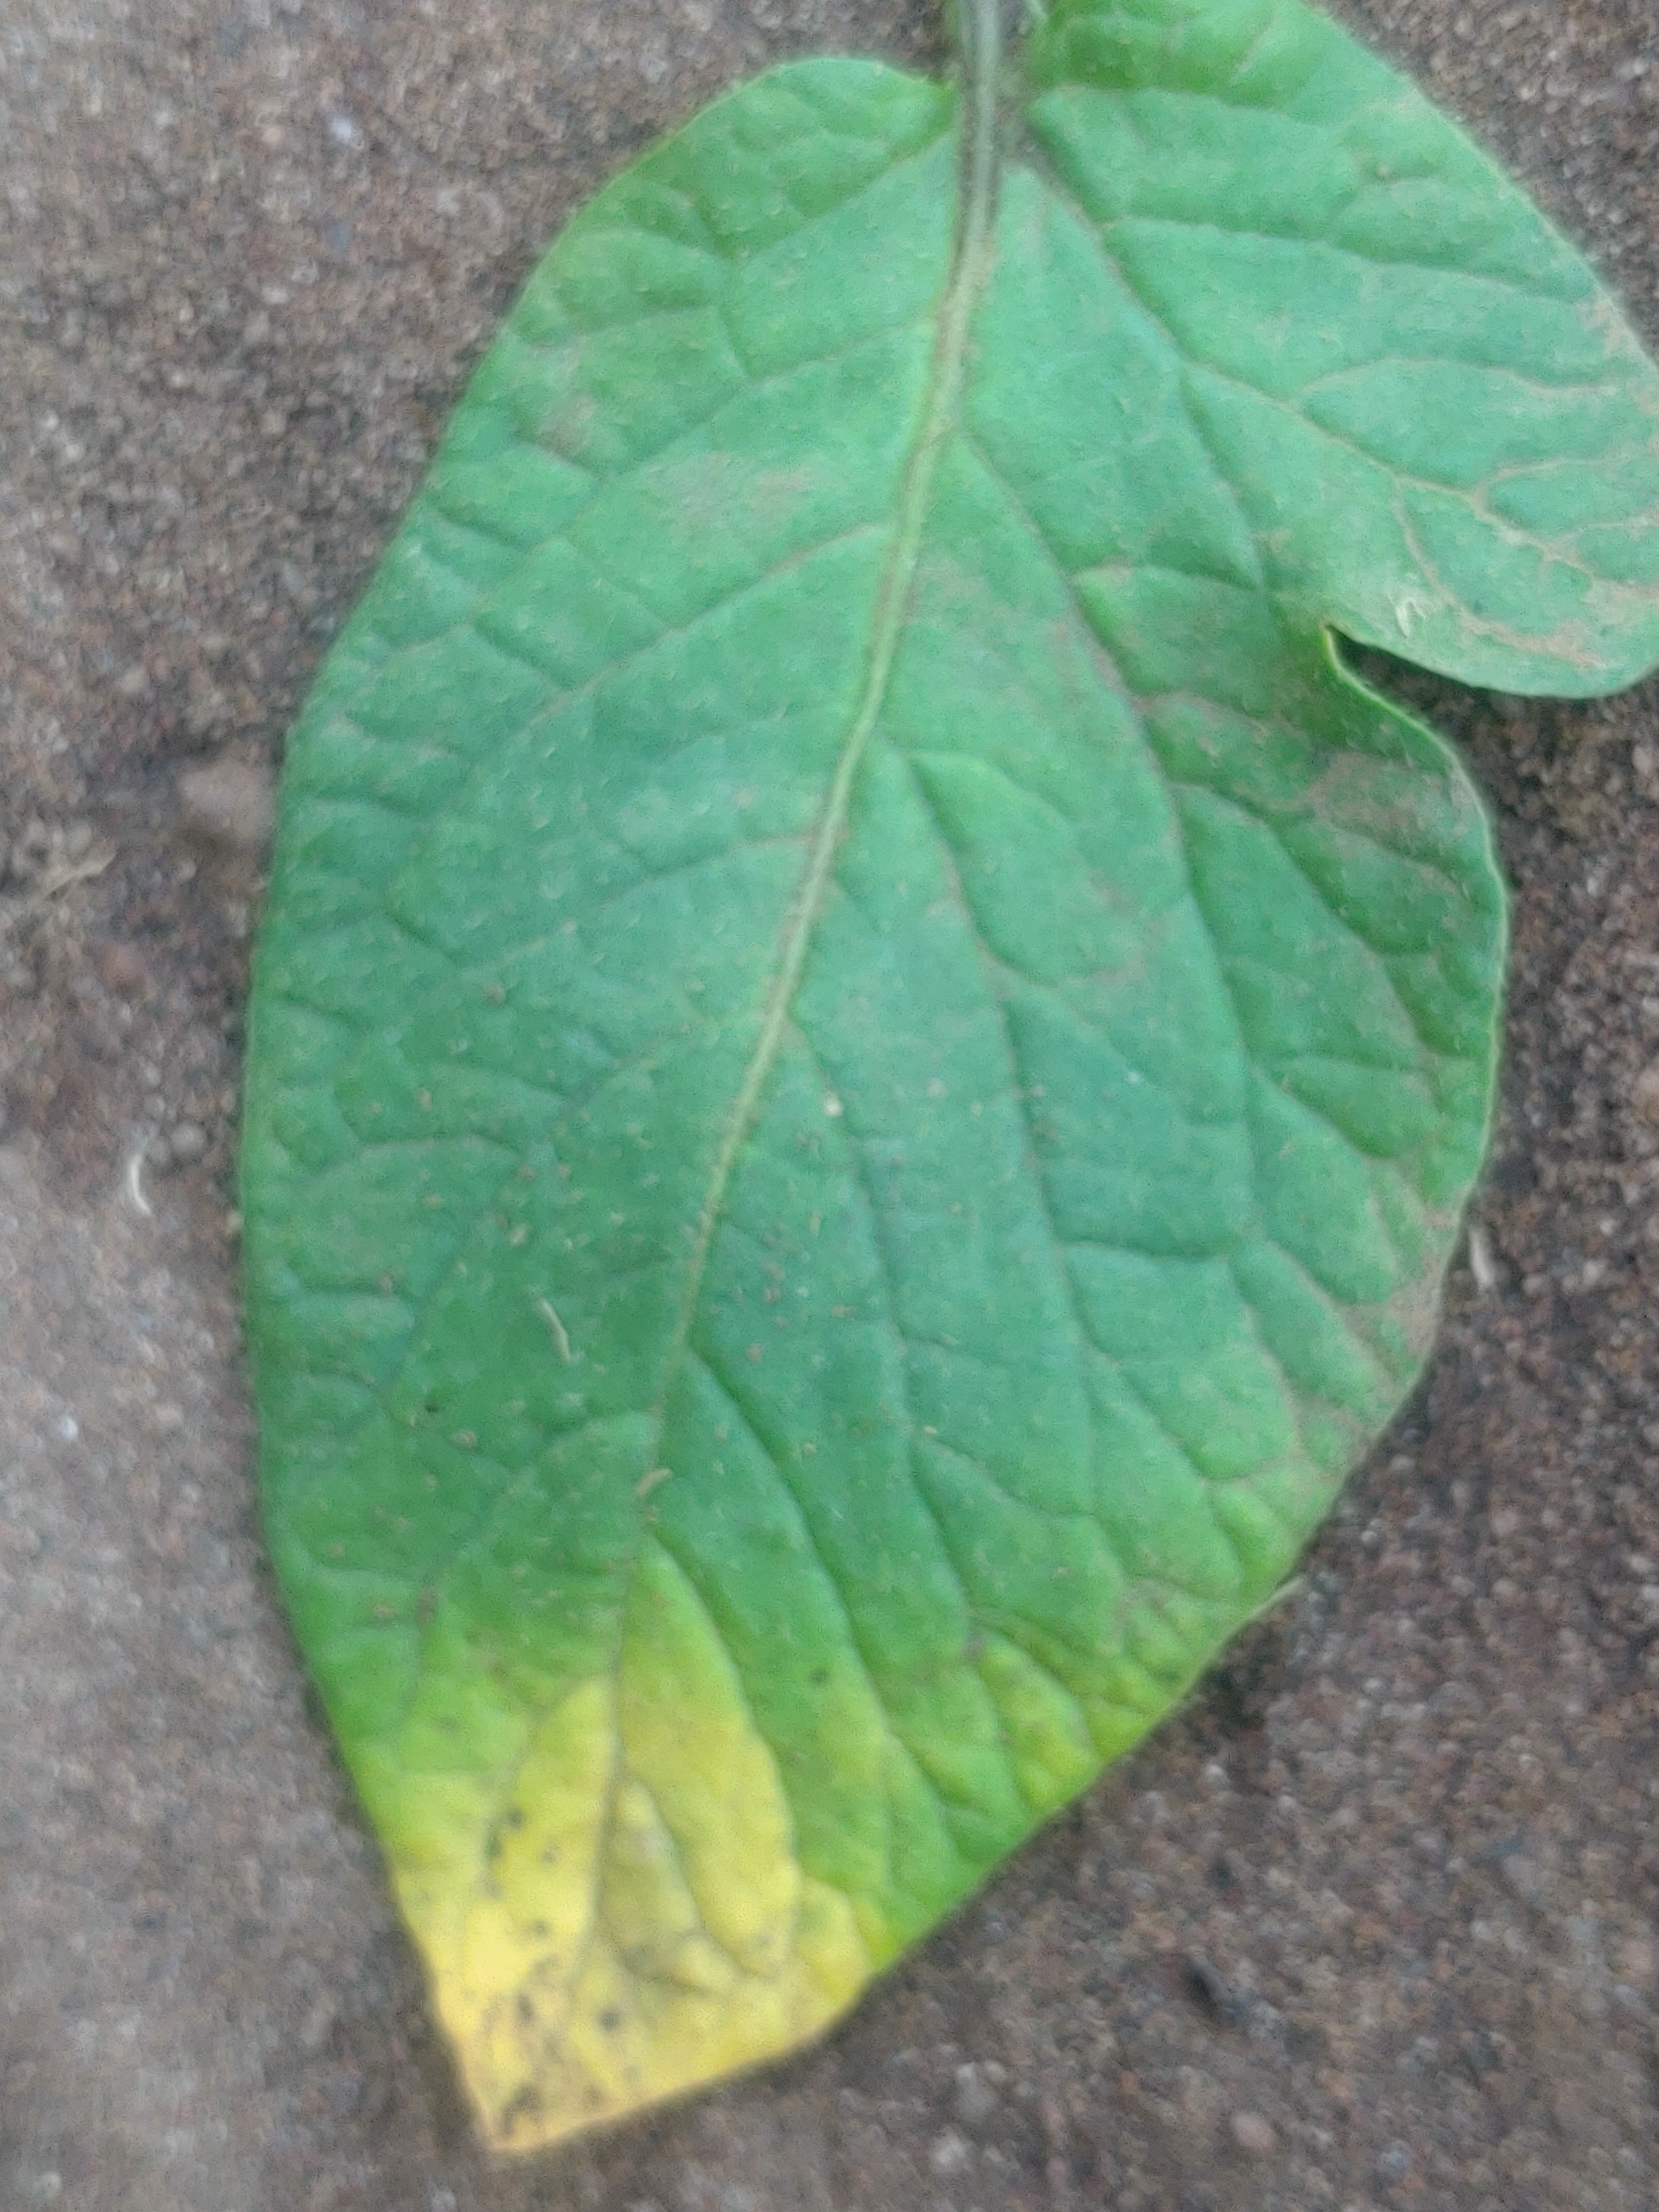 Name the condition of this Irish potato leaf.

late blight
